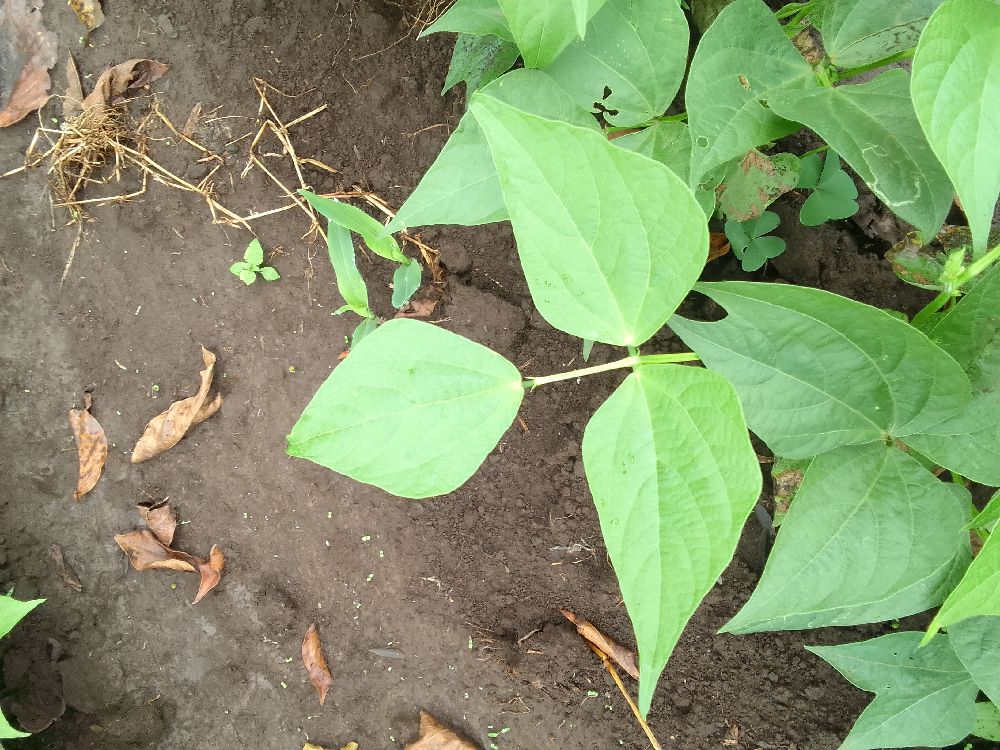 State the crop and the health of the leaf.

common bean, healthy
